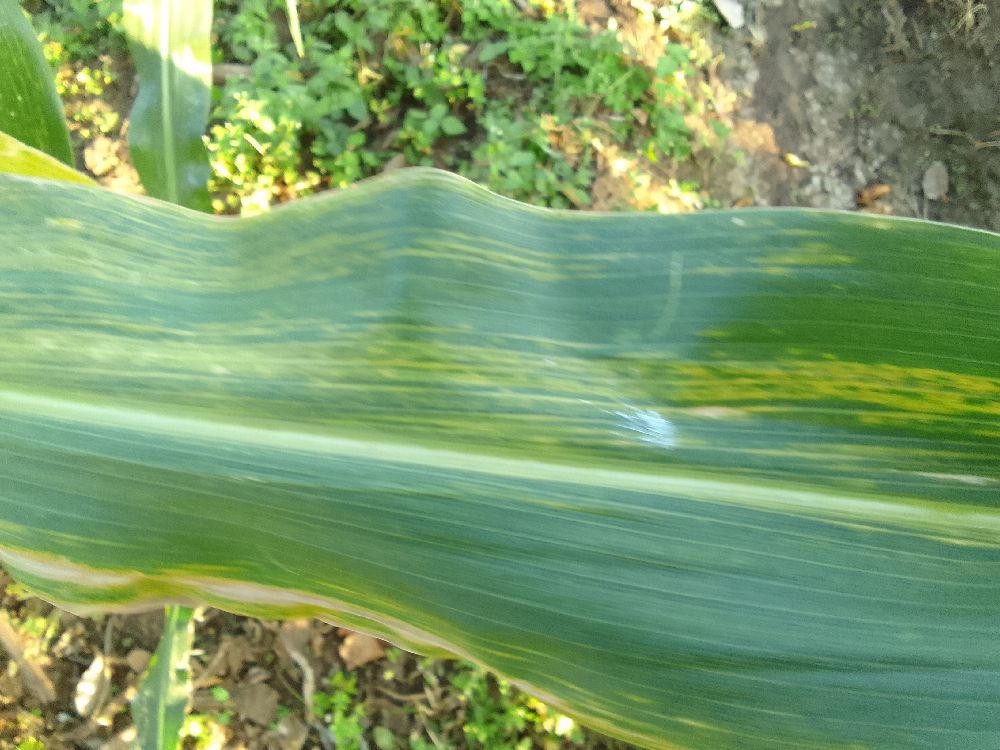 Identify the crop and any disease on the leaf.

maize, maize lethal necrosis
